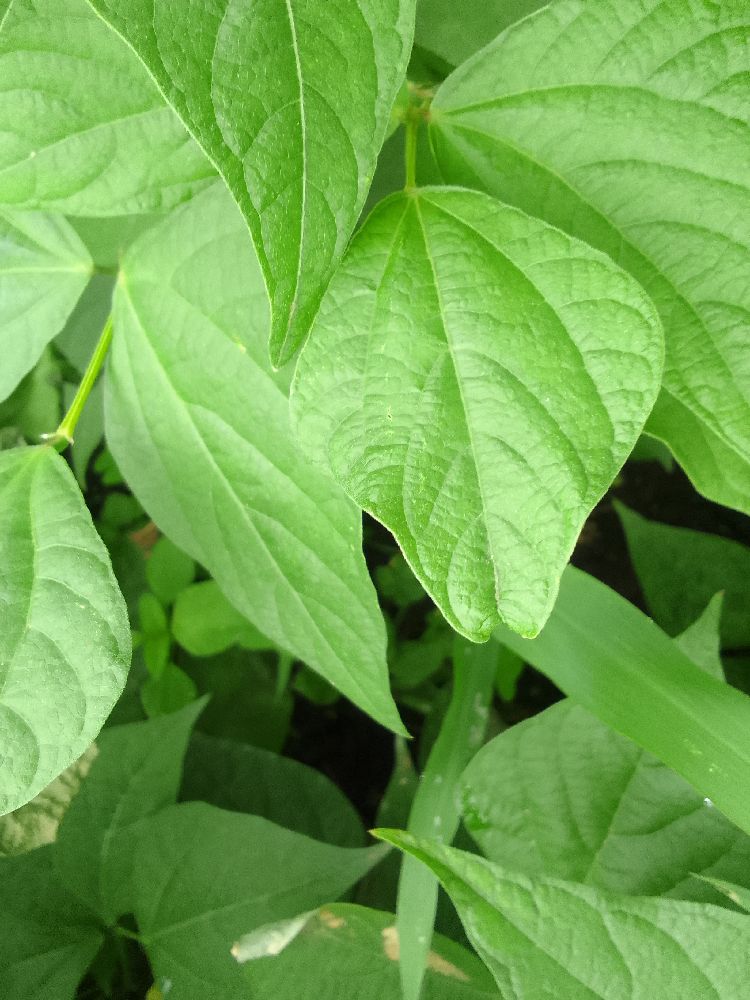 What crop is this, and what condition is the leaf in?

common bean, healthy
